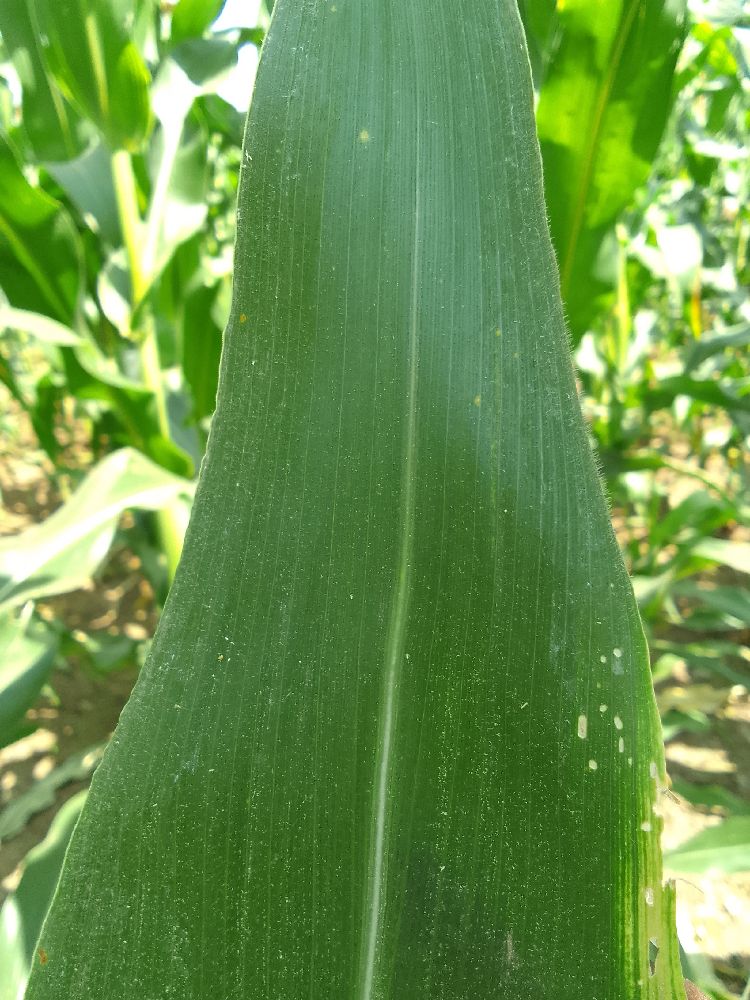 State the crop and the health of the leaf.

maize, healthy
